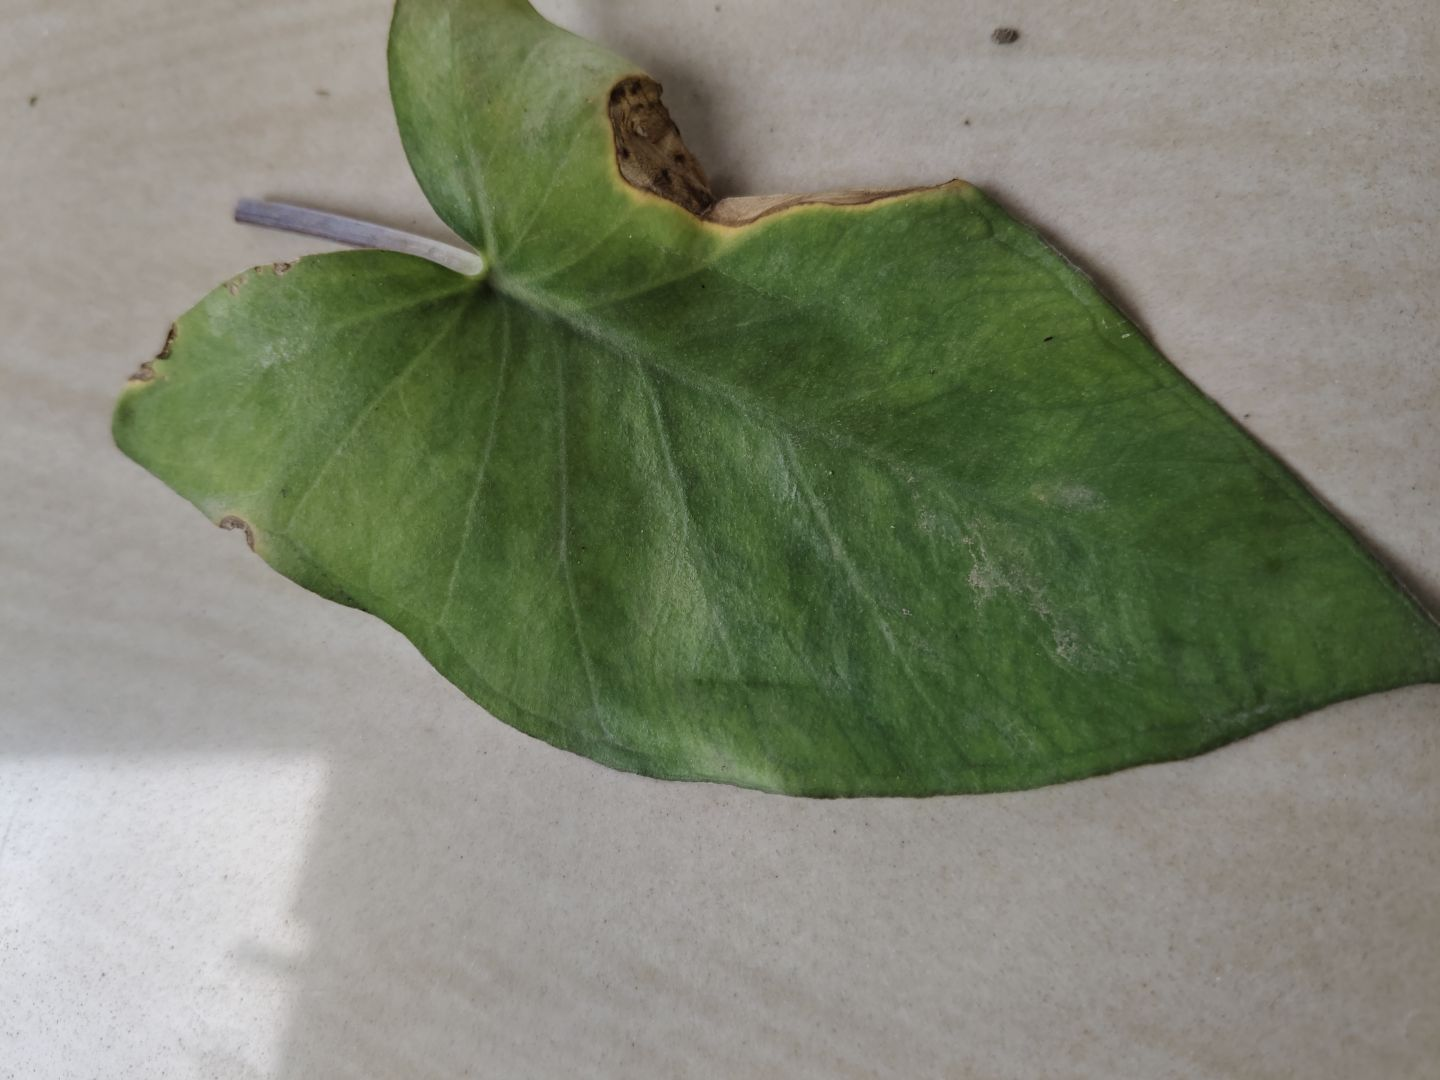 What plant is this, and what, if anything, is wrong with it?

taro, leaf blight
